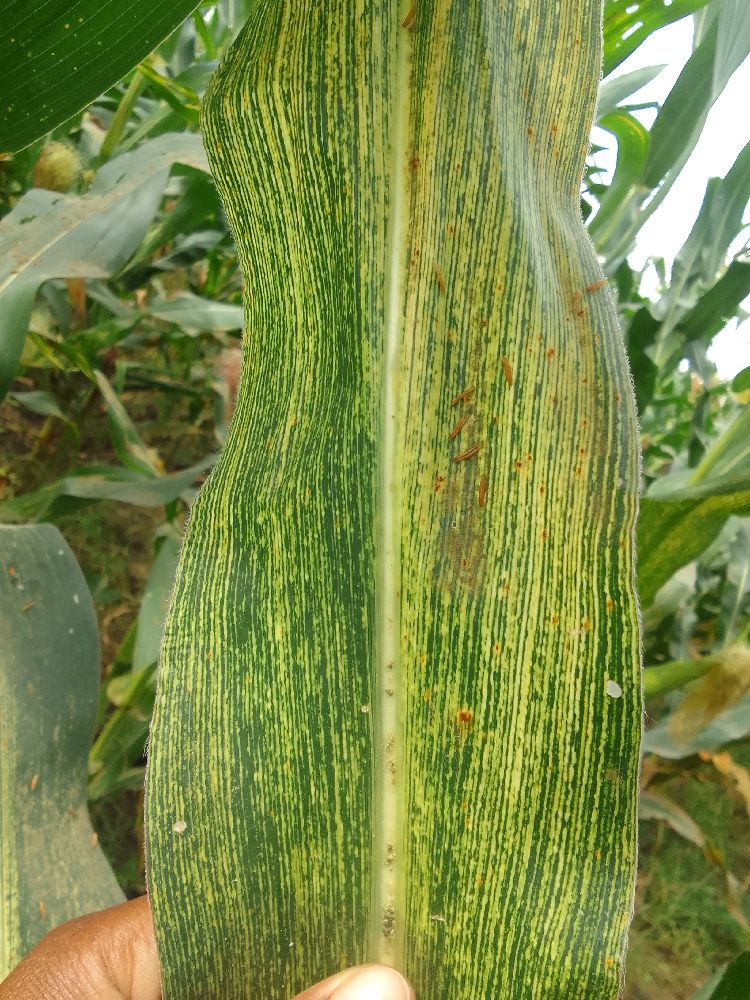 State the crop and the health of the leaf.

maize, maize streak virus
